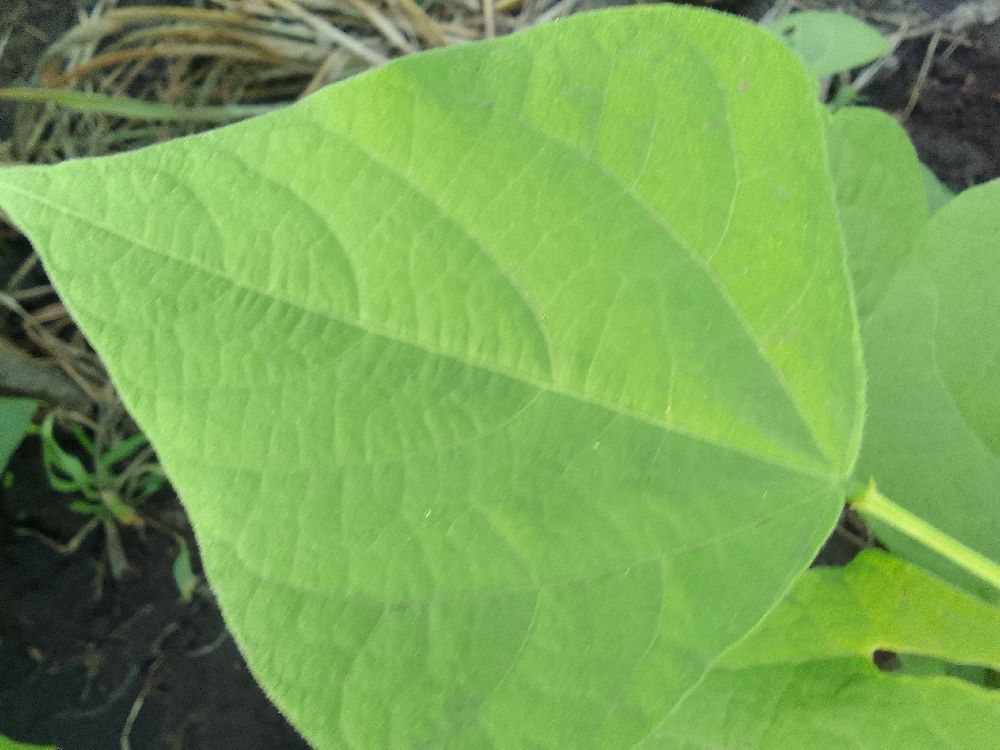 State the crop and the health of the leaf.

common bean, healthy
